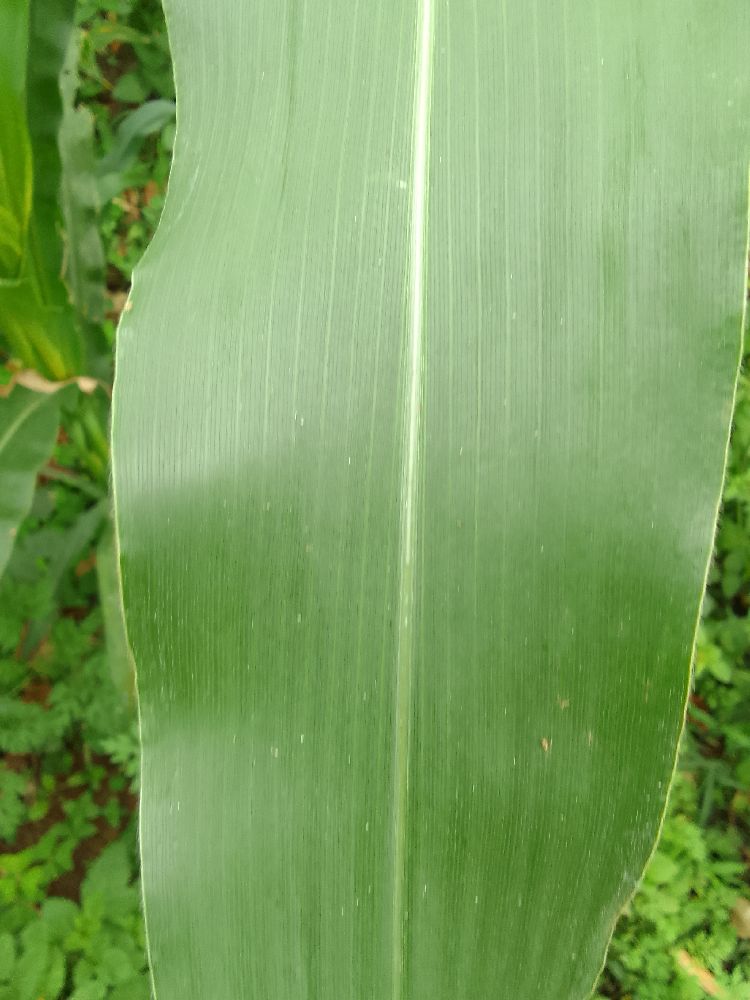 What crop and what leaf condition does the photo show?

maize, healthy
